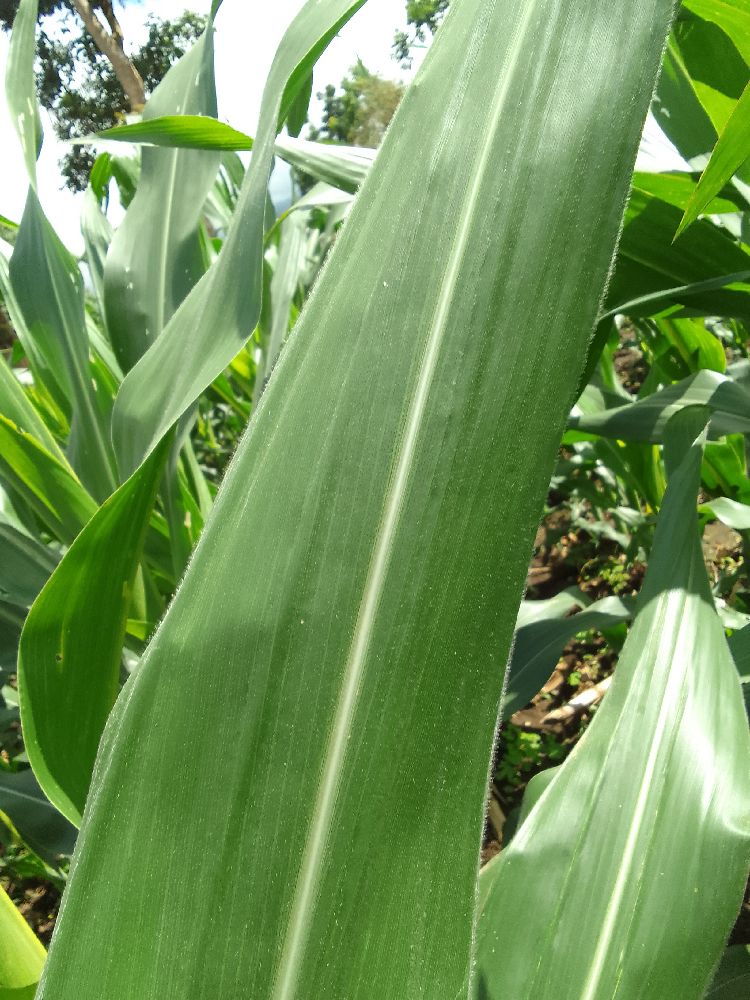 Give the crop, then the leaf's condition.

maize, healthy
